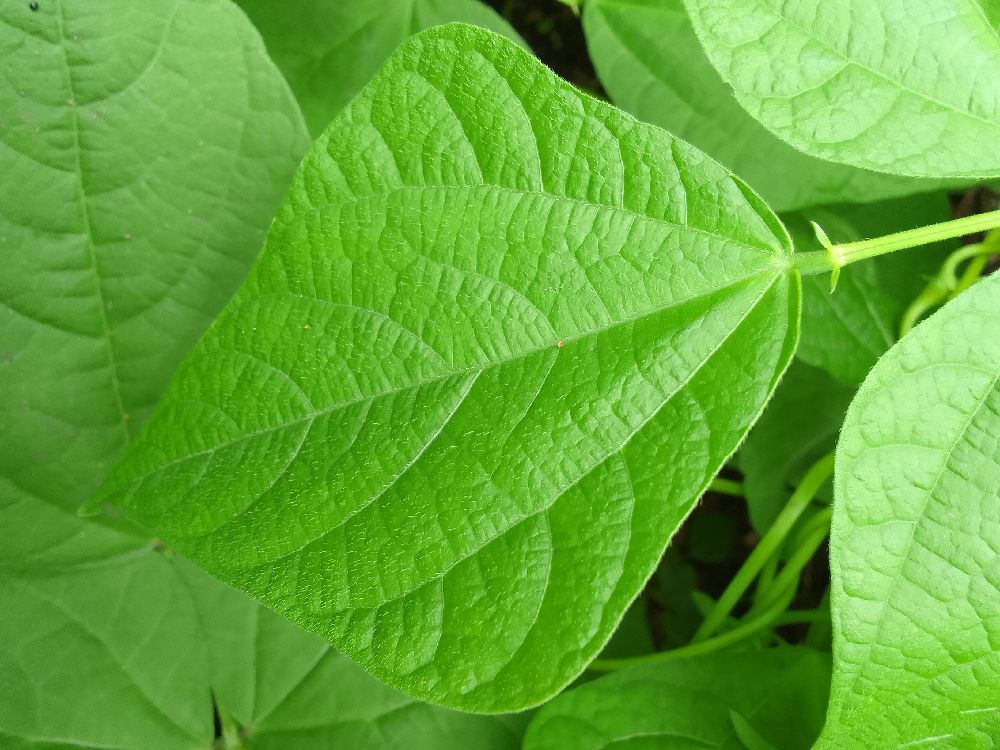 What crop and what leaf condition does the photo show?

common bean, healthy
